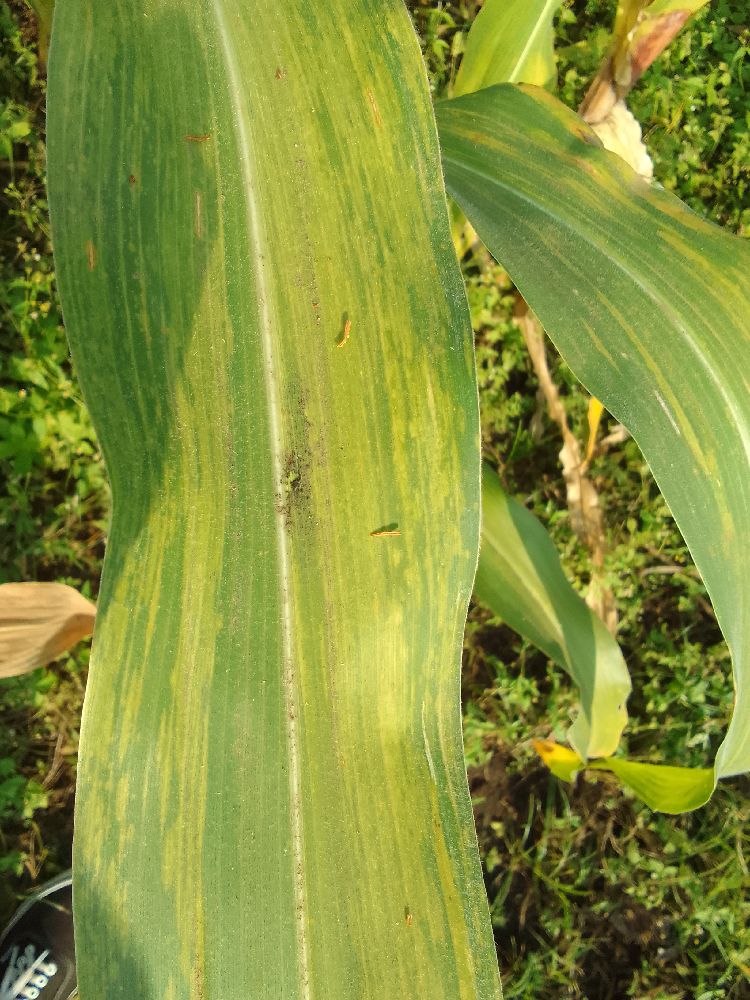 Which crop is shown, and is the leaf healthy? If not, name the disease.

maize, maize lethal necrosis
